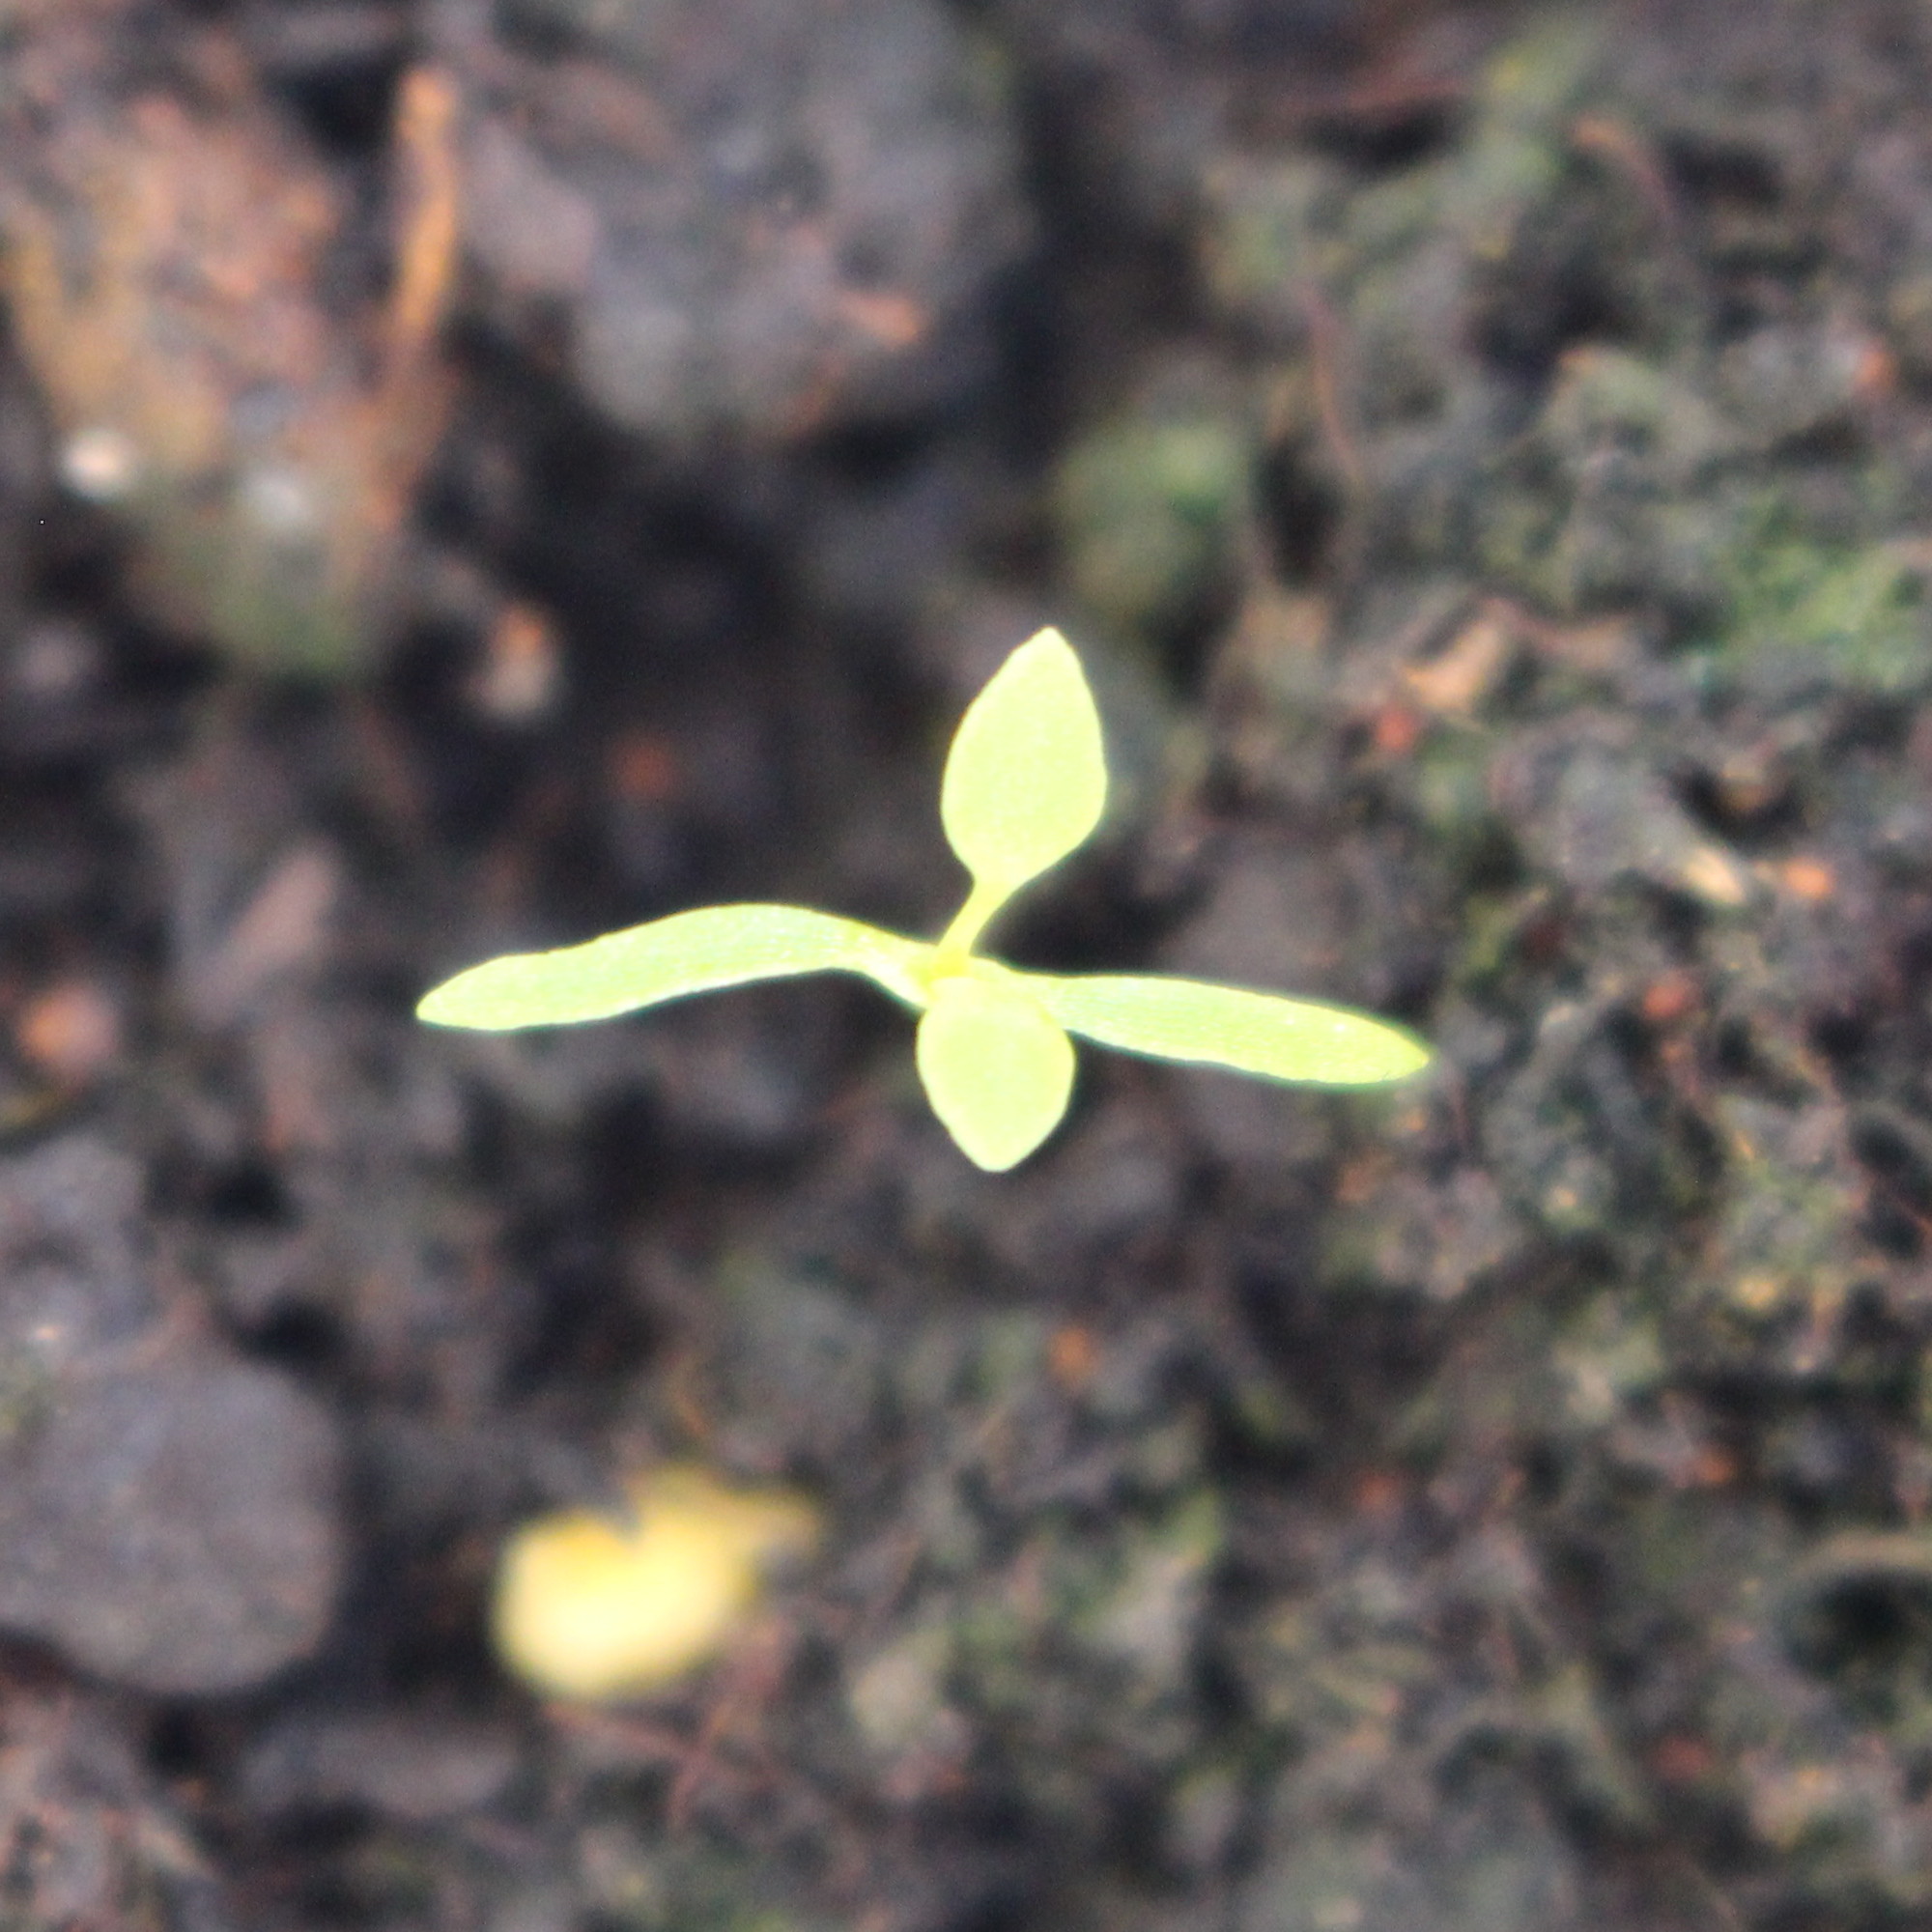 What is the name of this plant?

Papaver rhoeas
